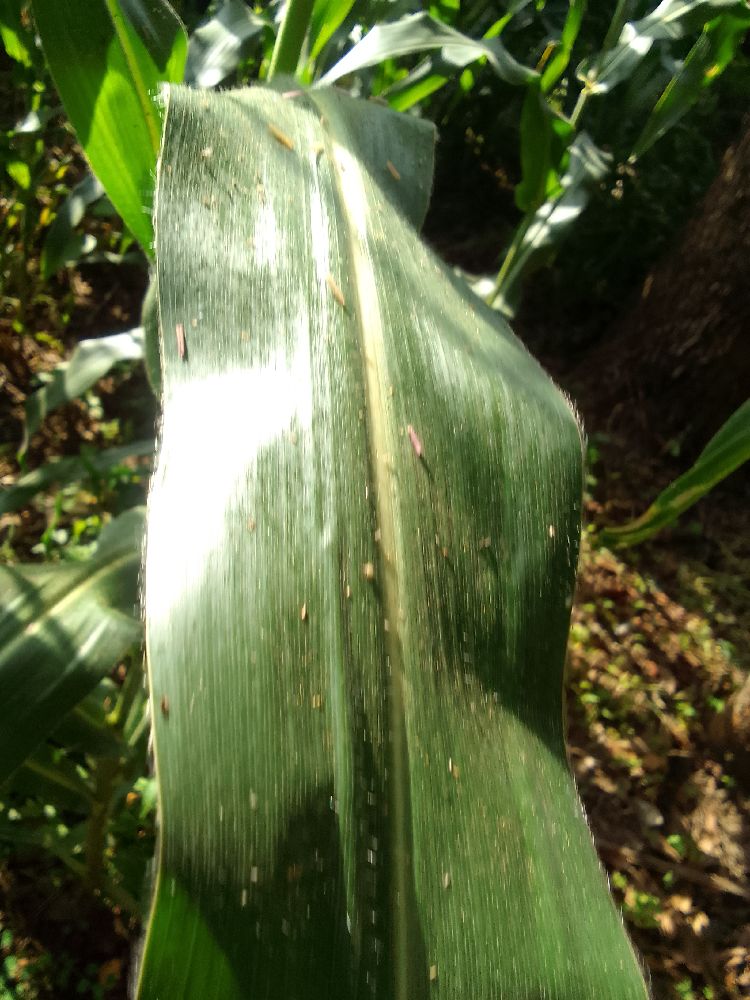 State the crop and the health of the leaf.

maize, healthy
